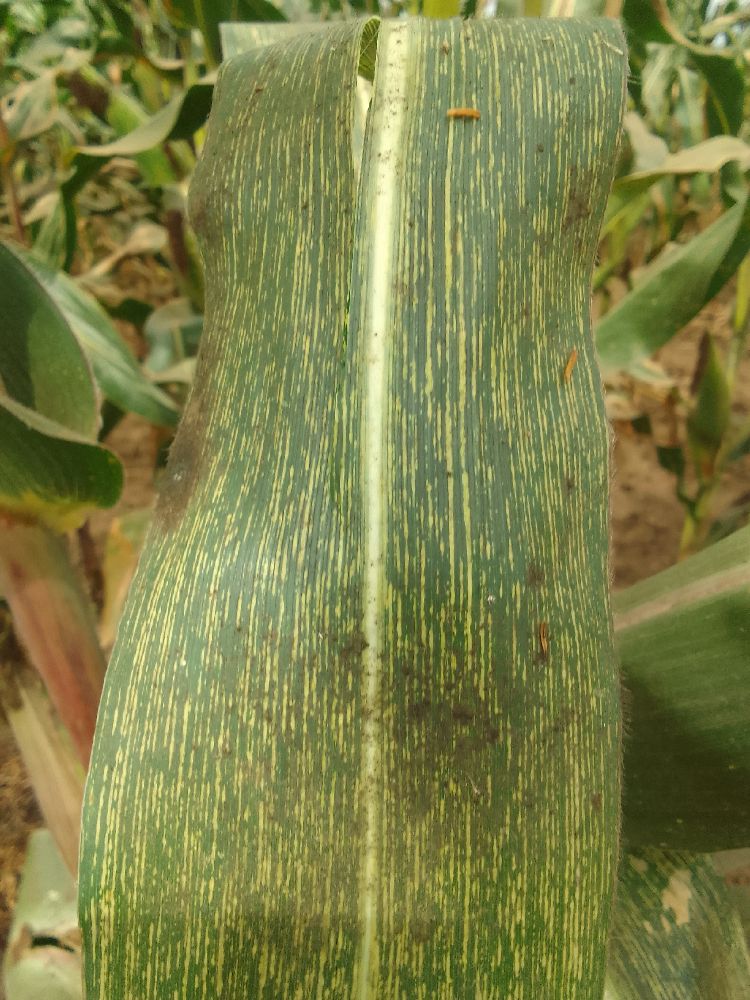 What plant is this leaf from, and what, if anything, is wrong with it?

maize, maize streak virus
